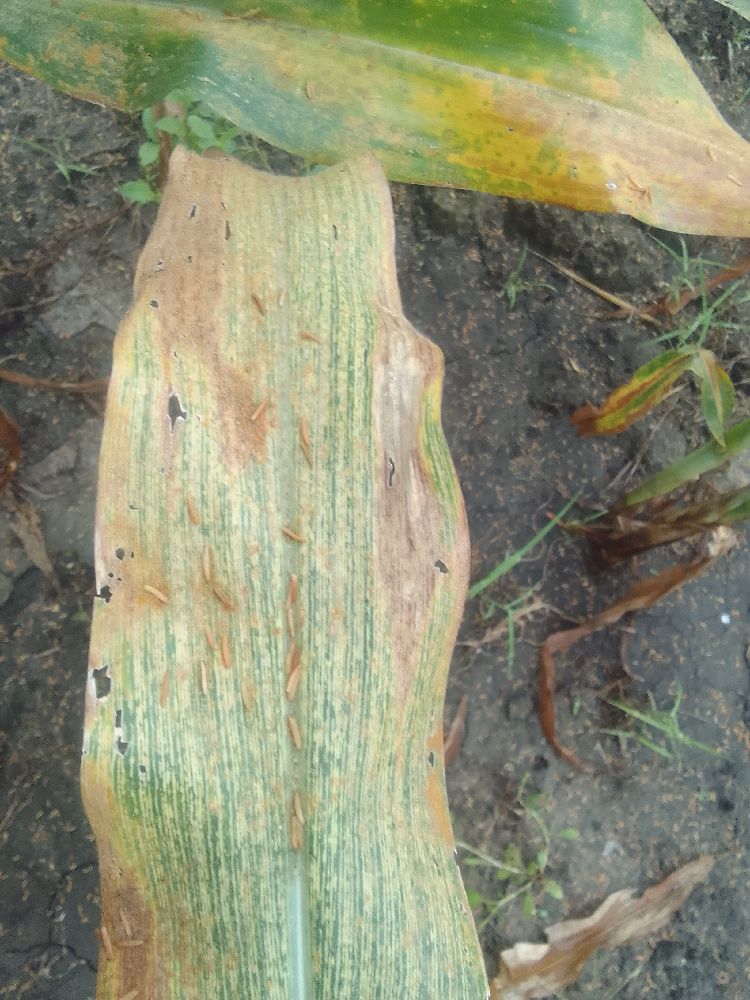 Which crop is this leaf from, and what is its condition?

maize, maize streak virus
